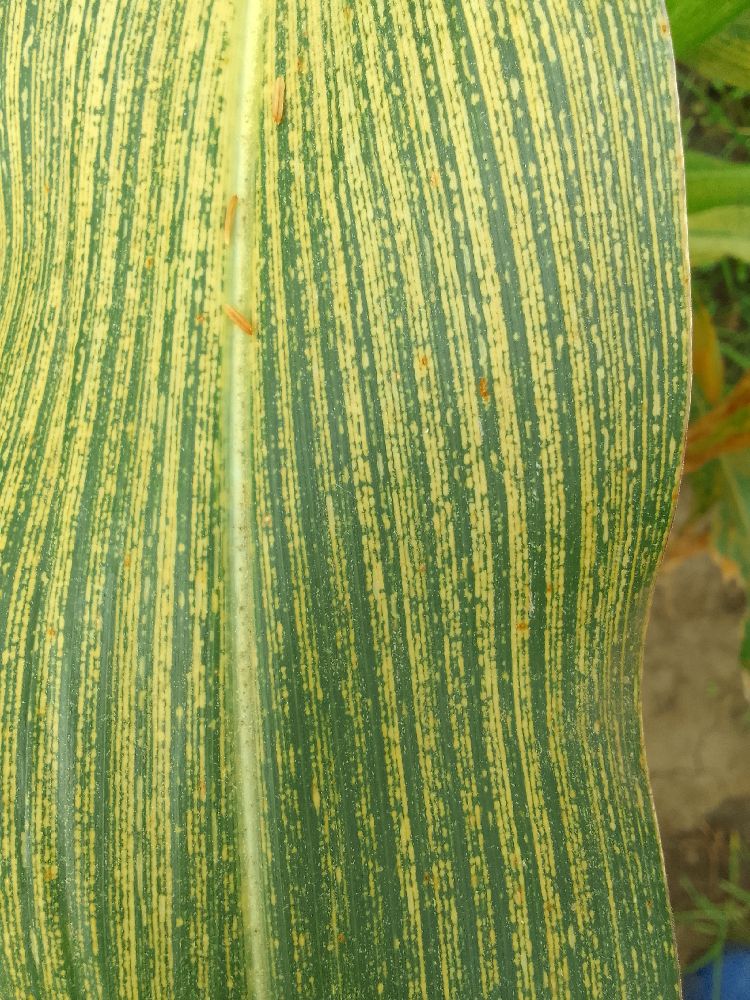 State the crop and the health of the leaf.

maize, maize streak virus
